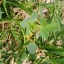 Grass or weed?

unstructured weed
